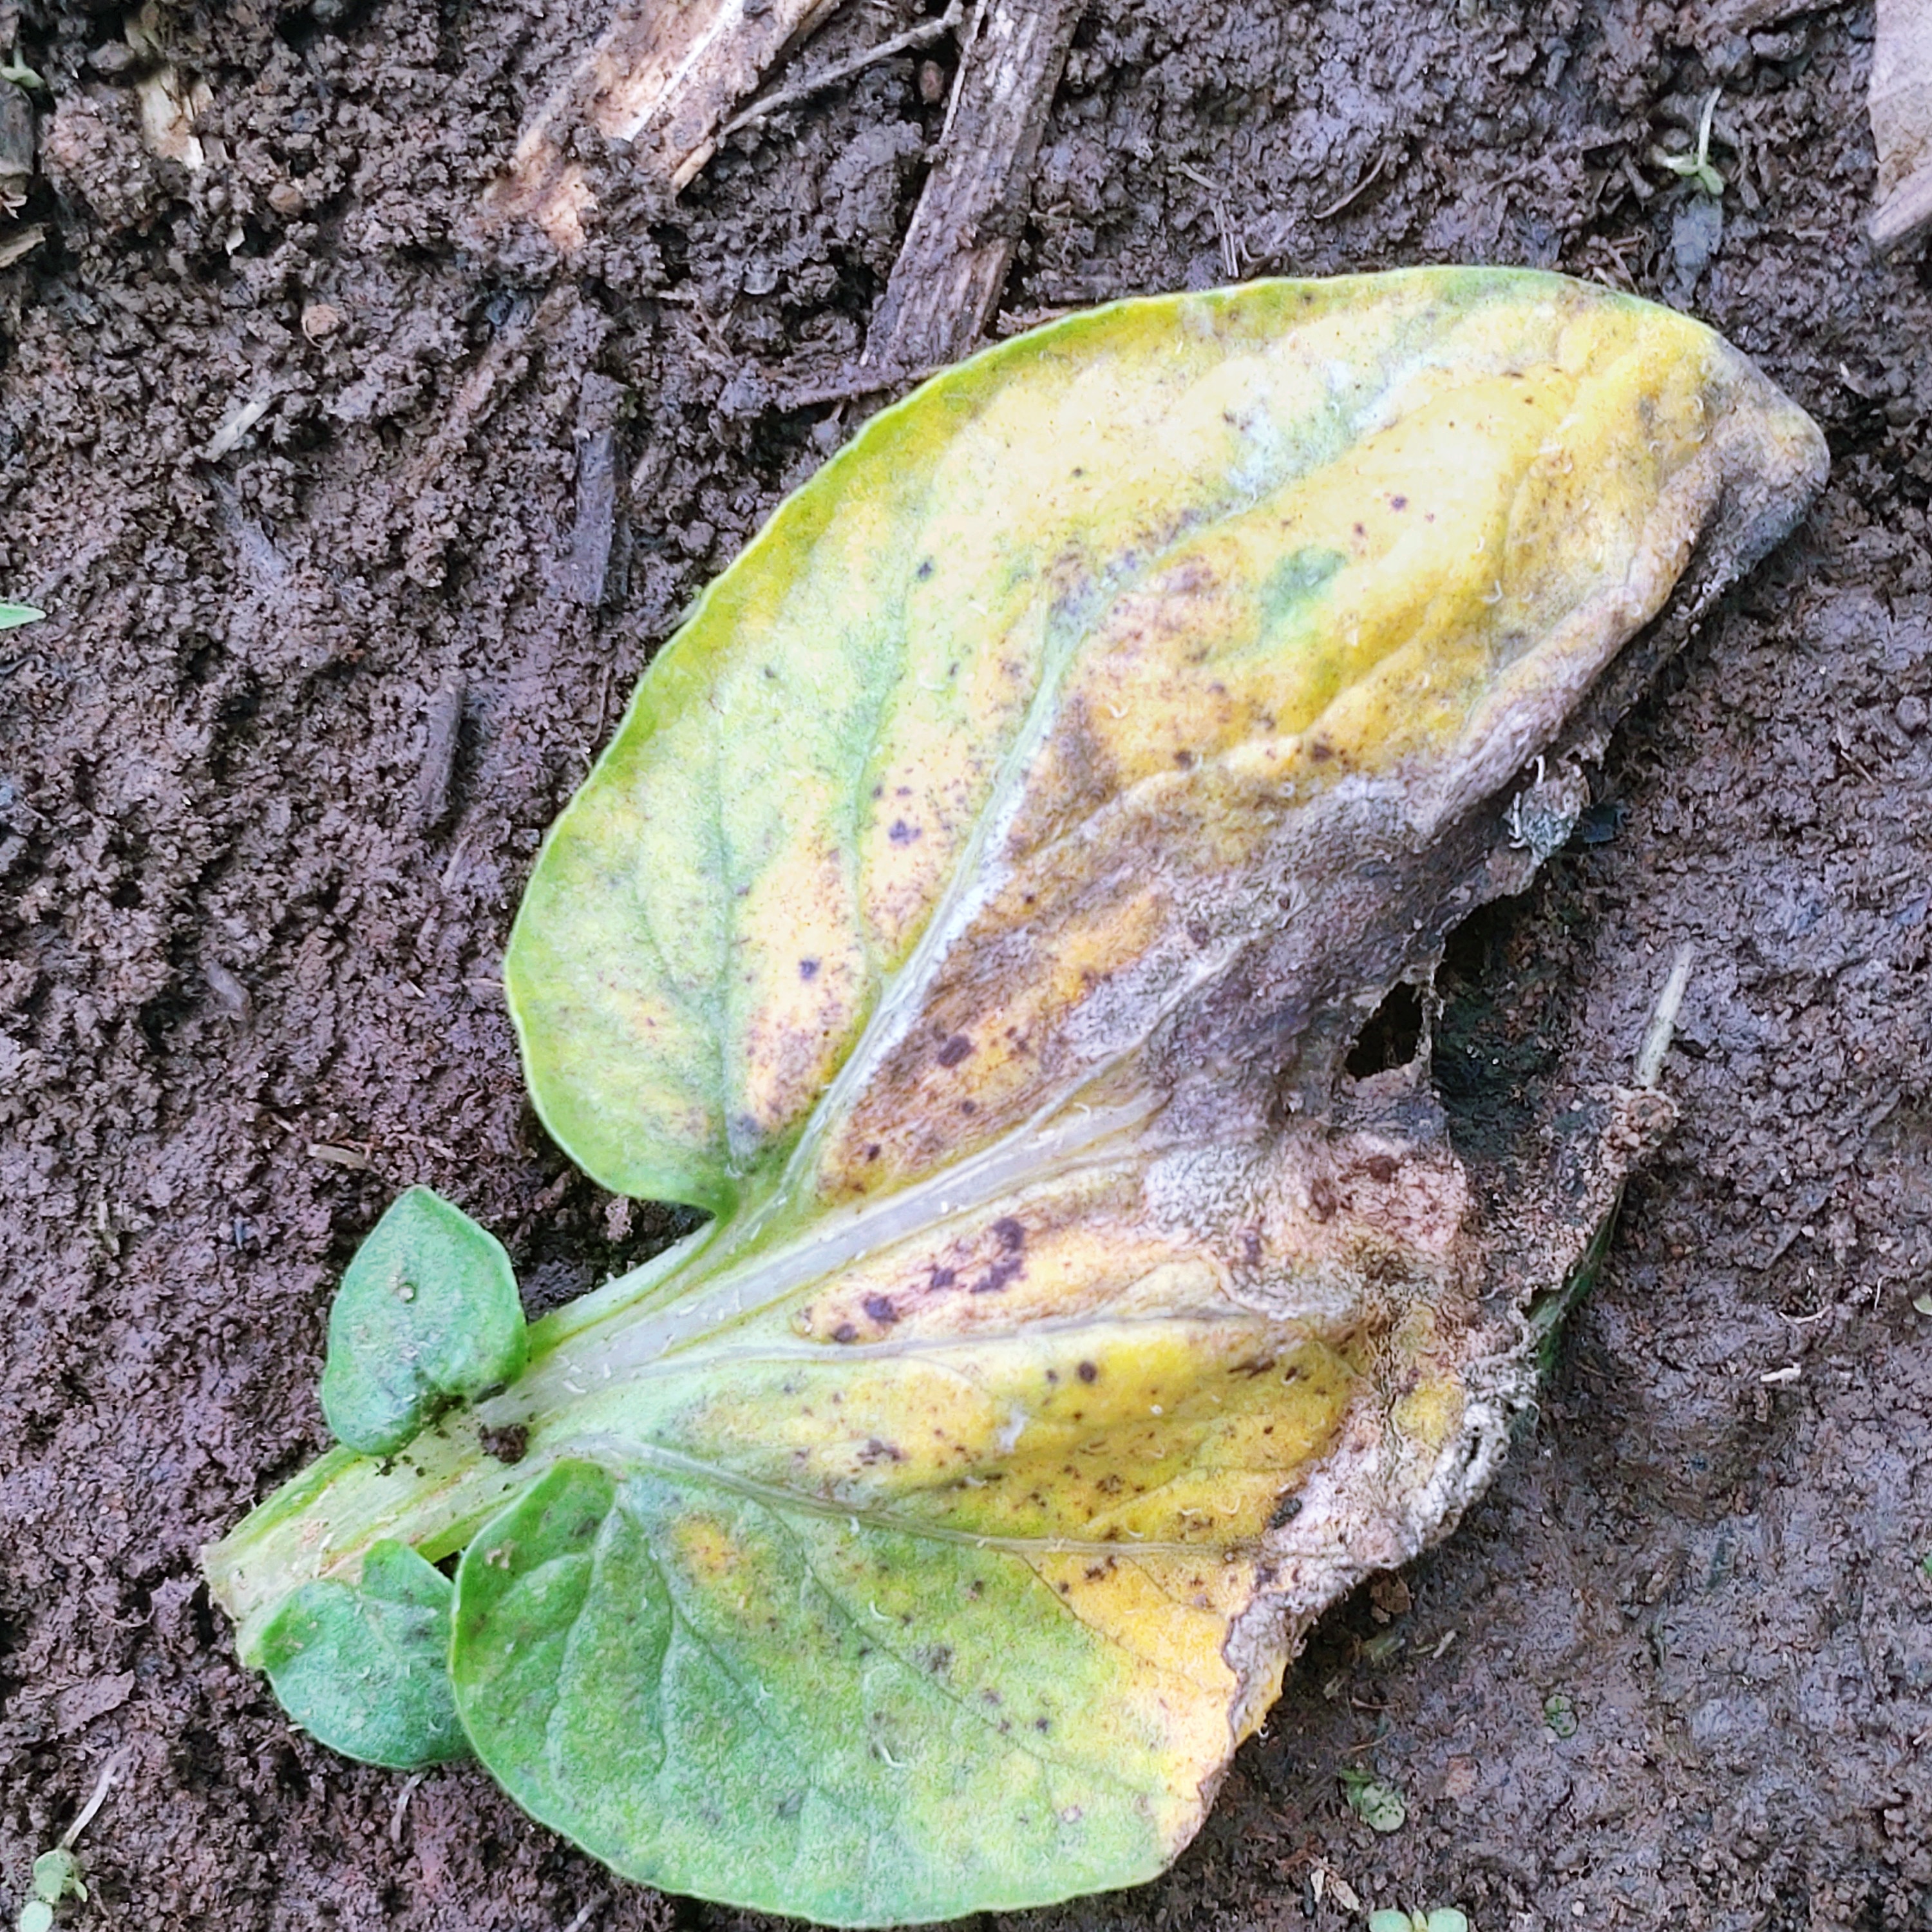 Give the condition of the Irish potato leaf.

late blight
